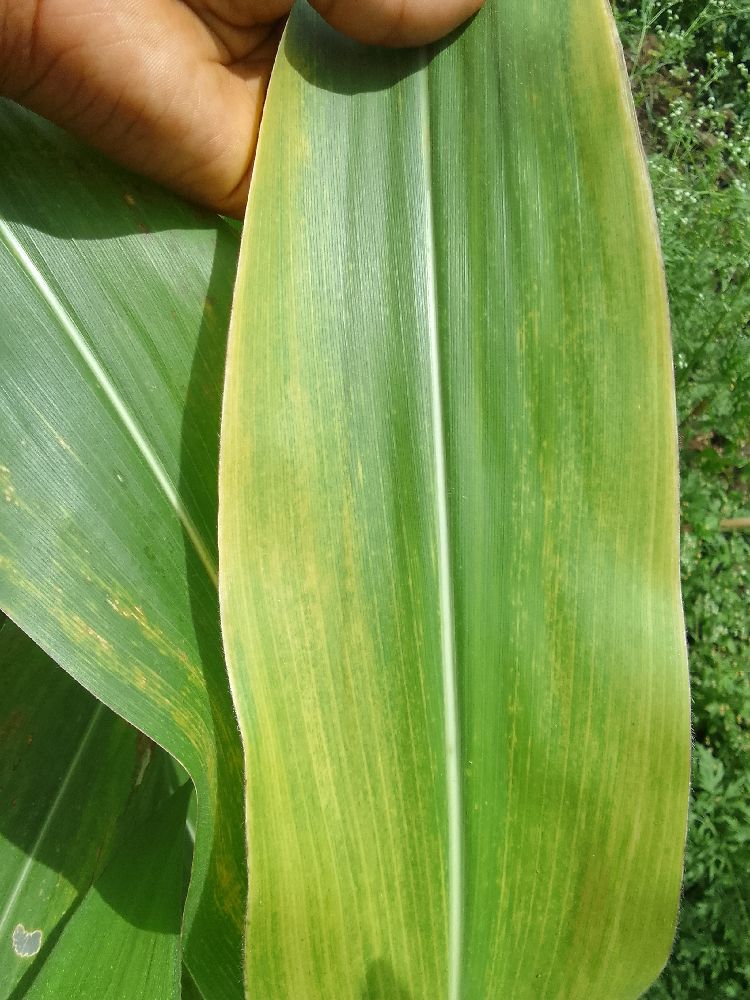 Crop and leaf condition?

maize, maize lethal necrosis
